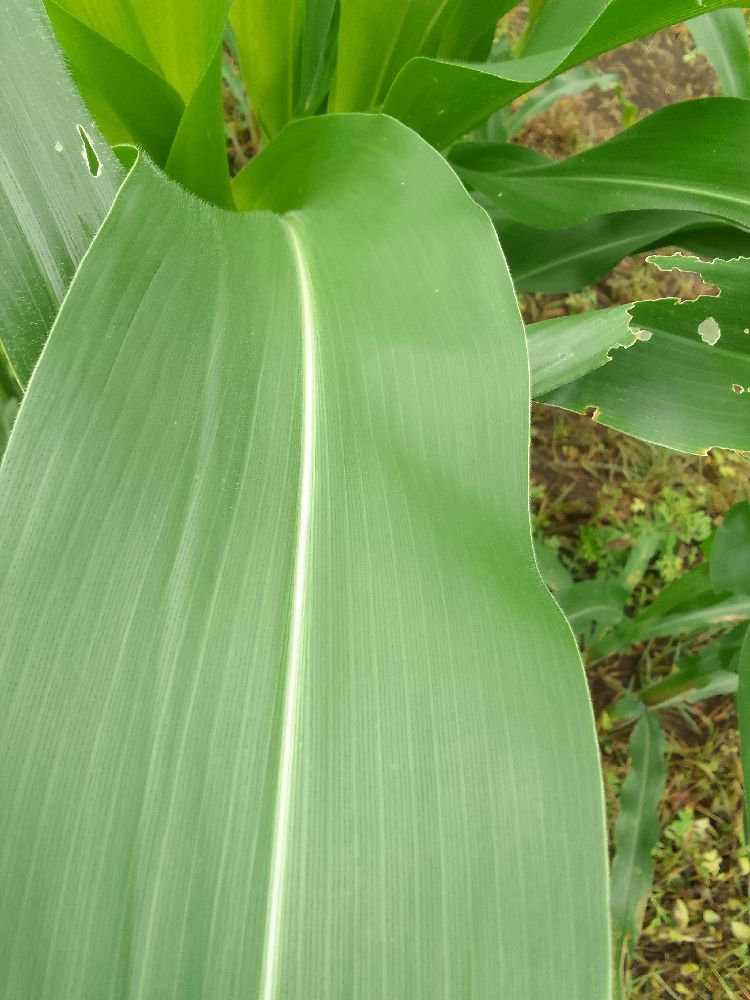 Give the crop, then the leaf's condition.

maize, healthy
